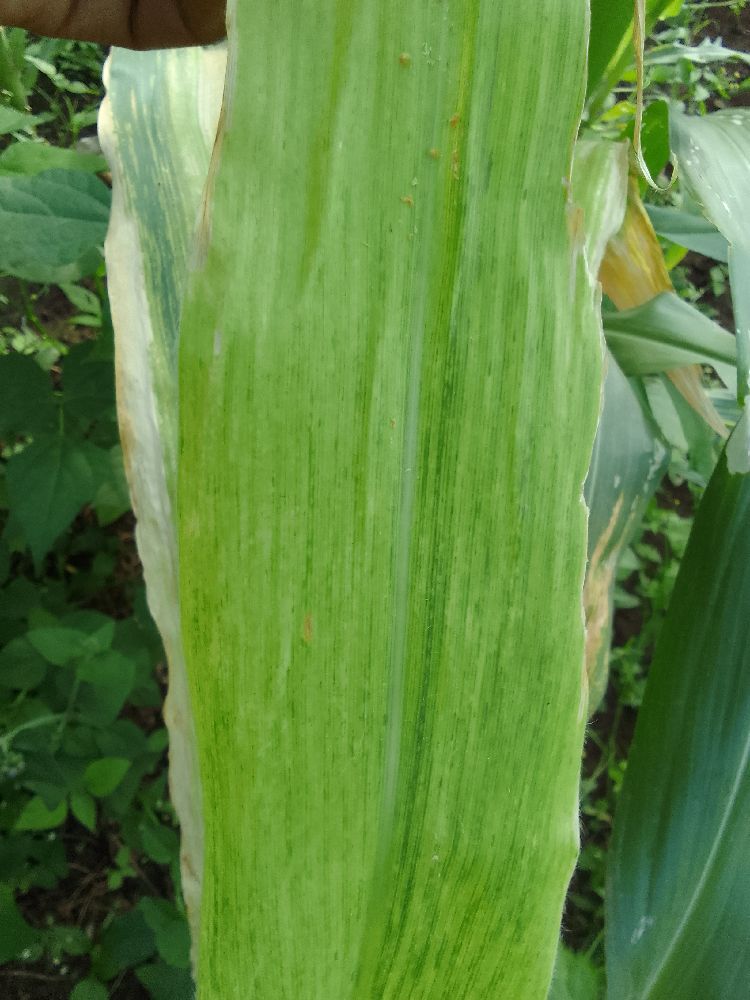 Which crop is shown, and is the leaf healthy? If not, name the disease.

maize, maize lethal necrosis
